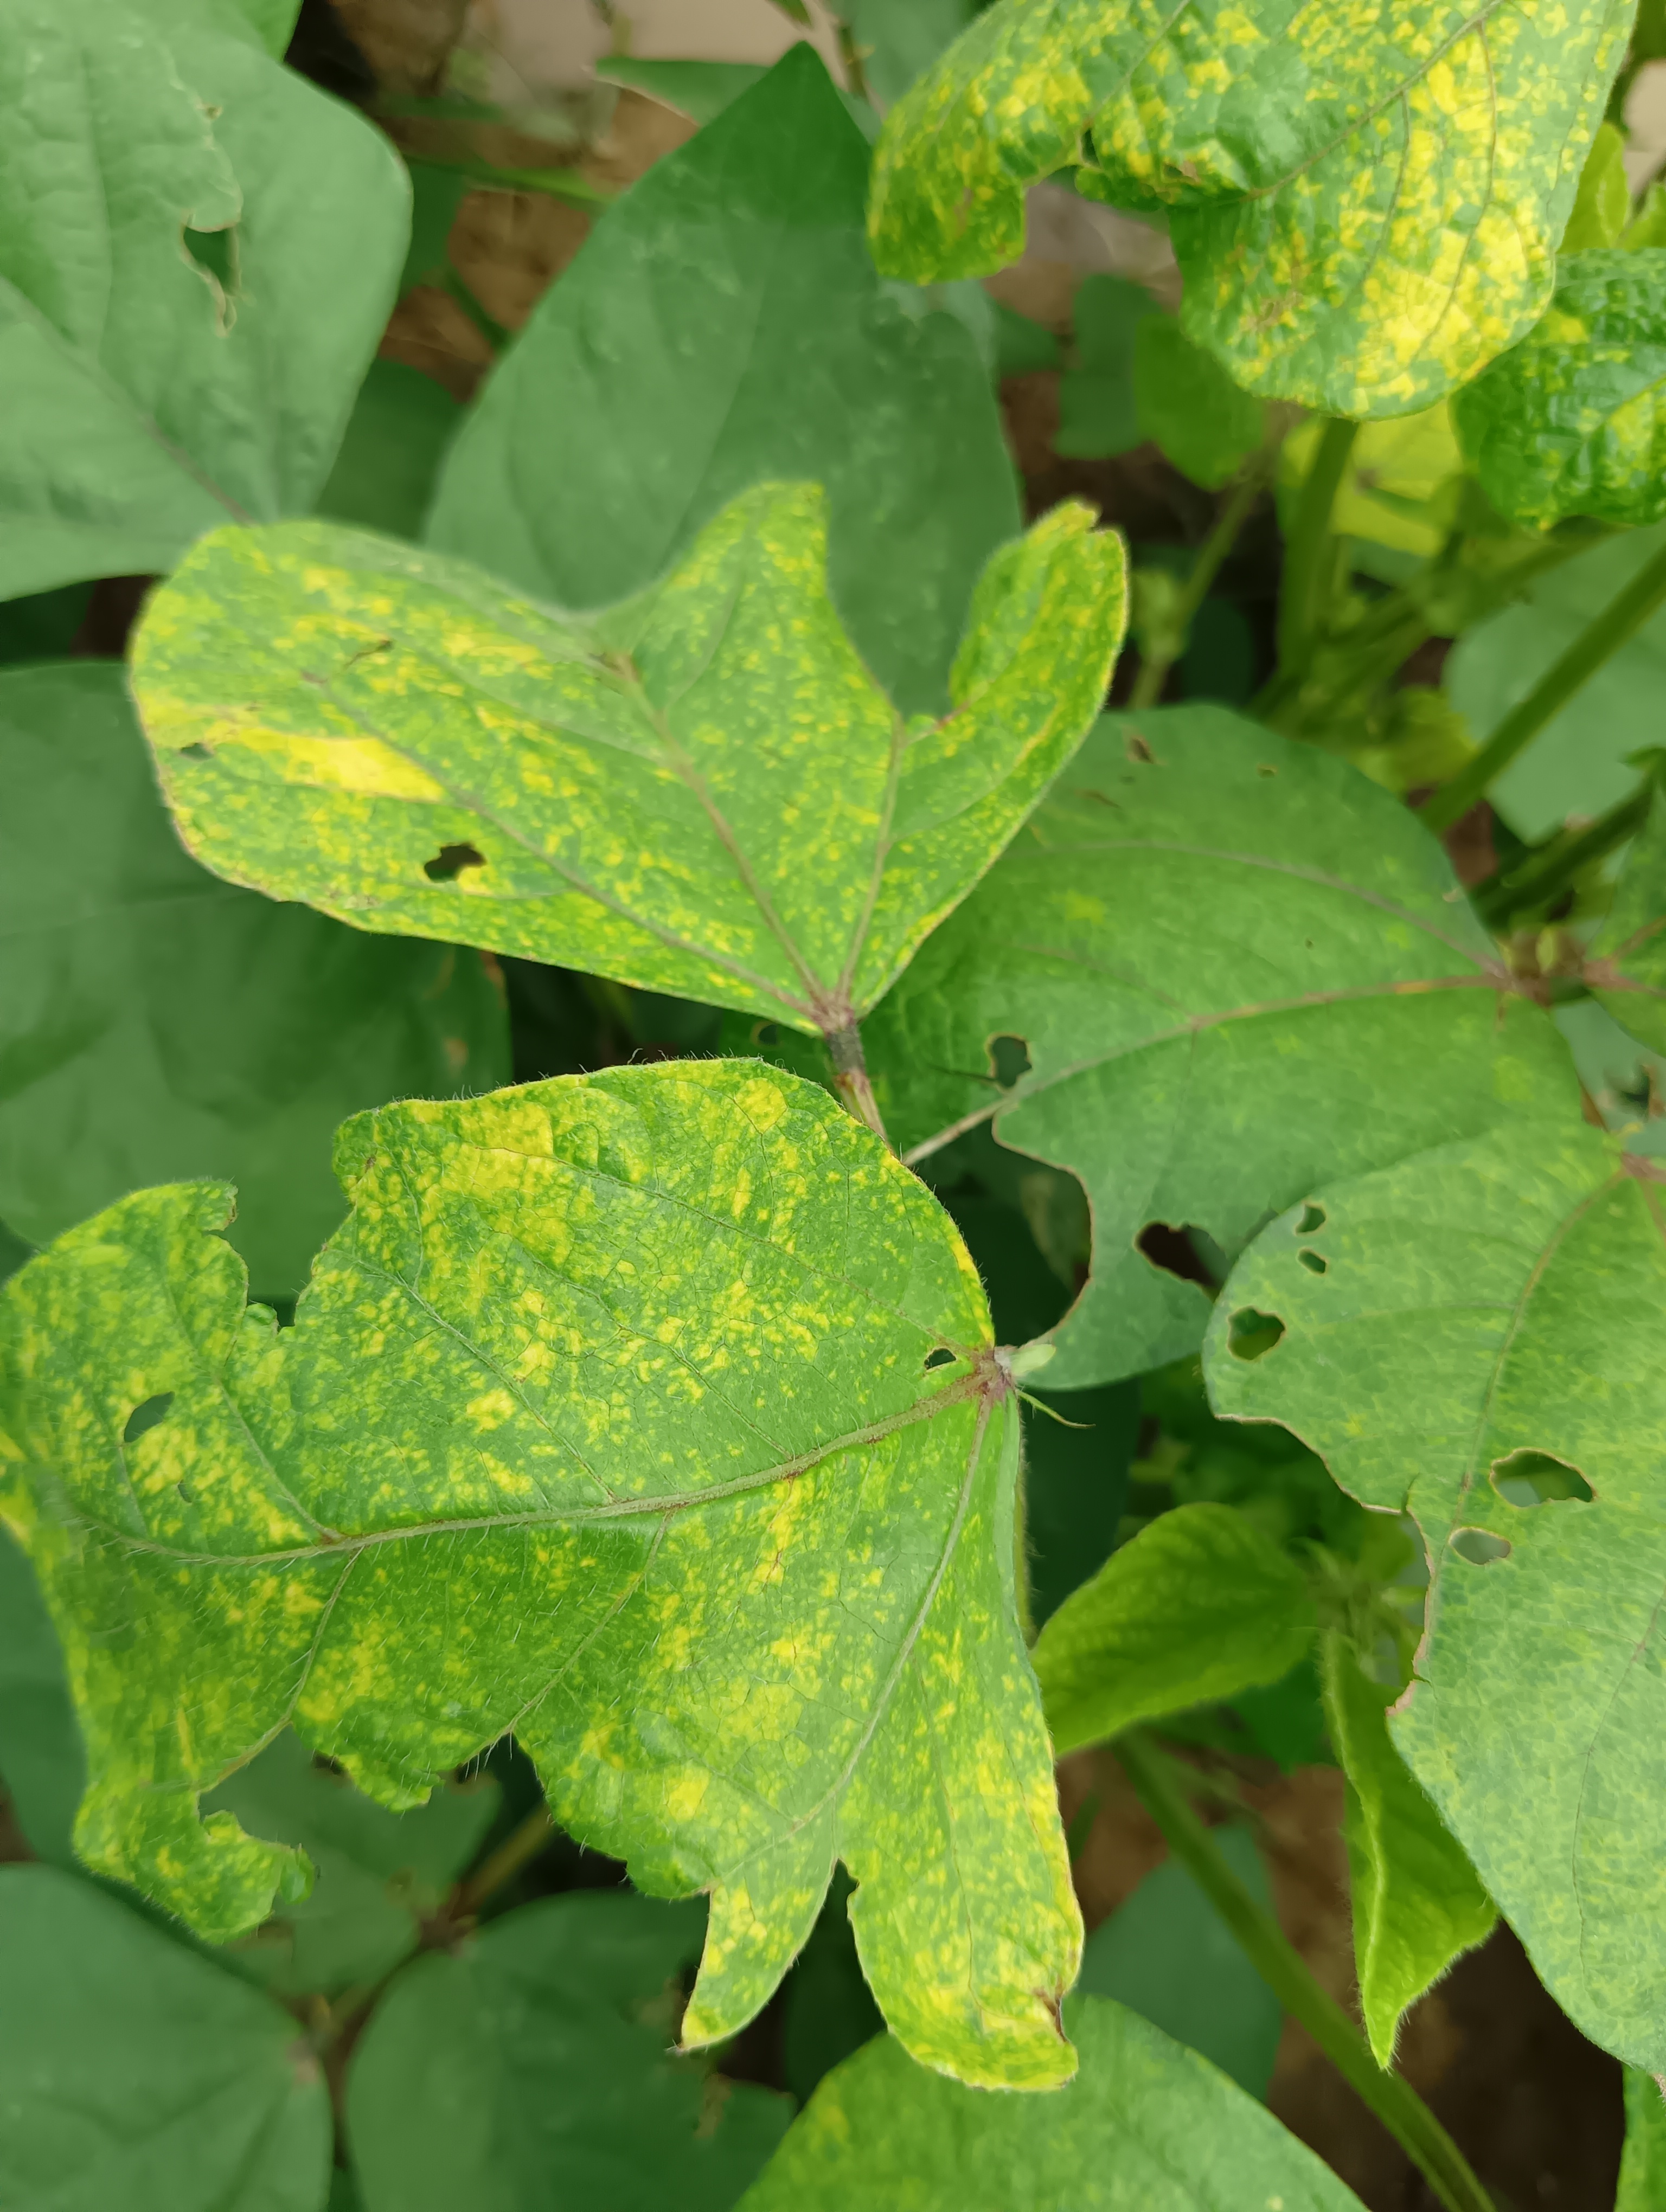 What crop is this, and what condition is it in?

mungbean, yellow mosaic
